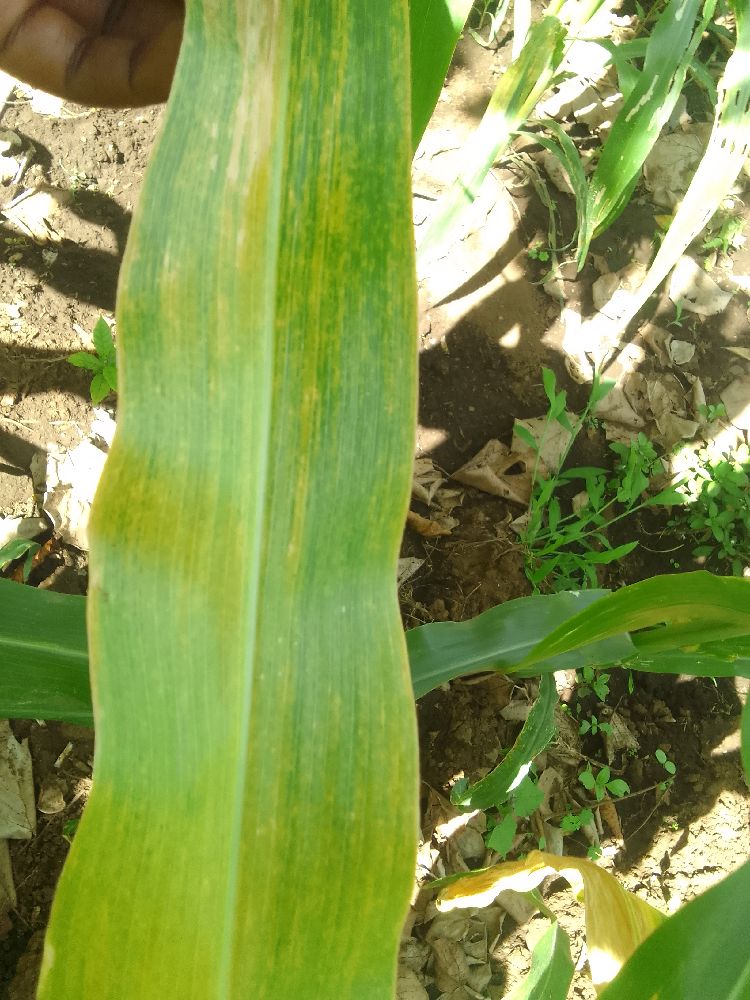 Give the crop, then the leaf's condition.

maize, maize lethal necrosis
